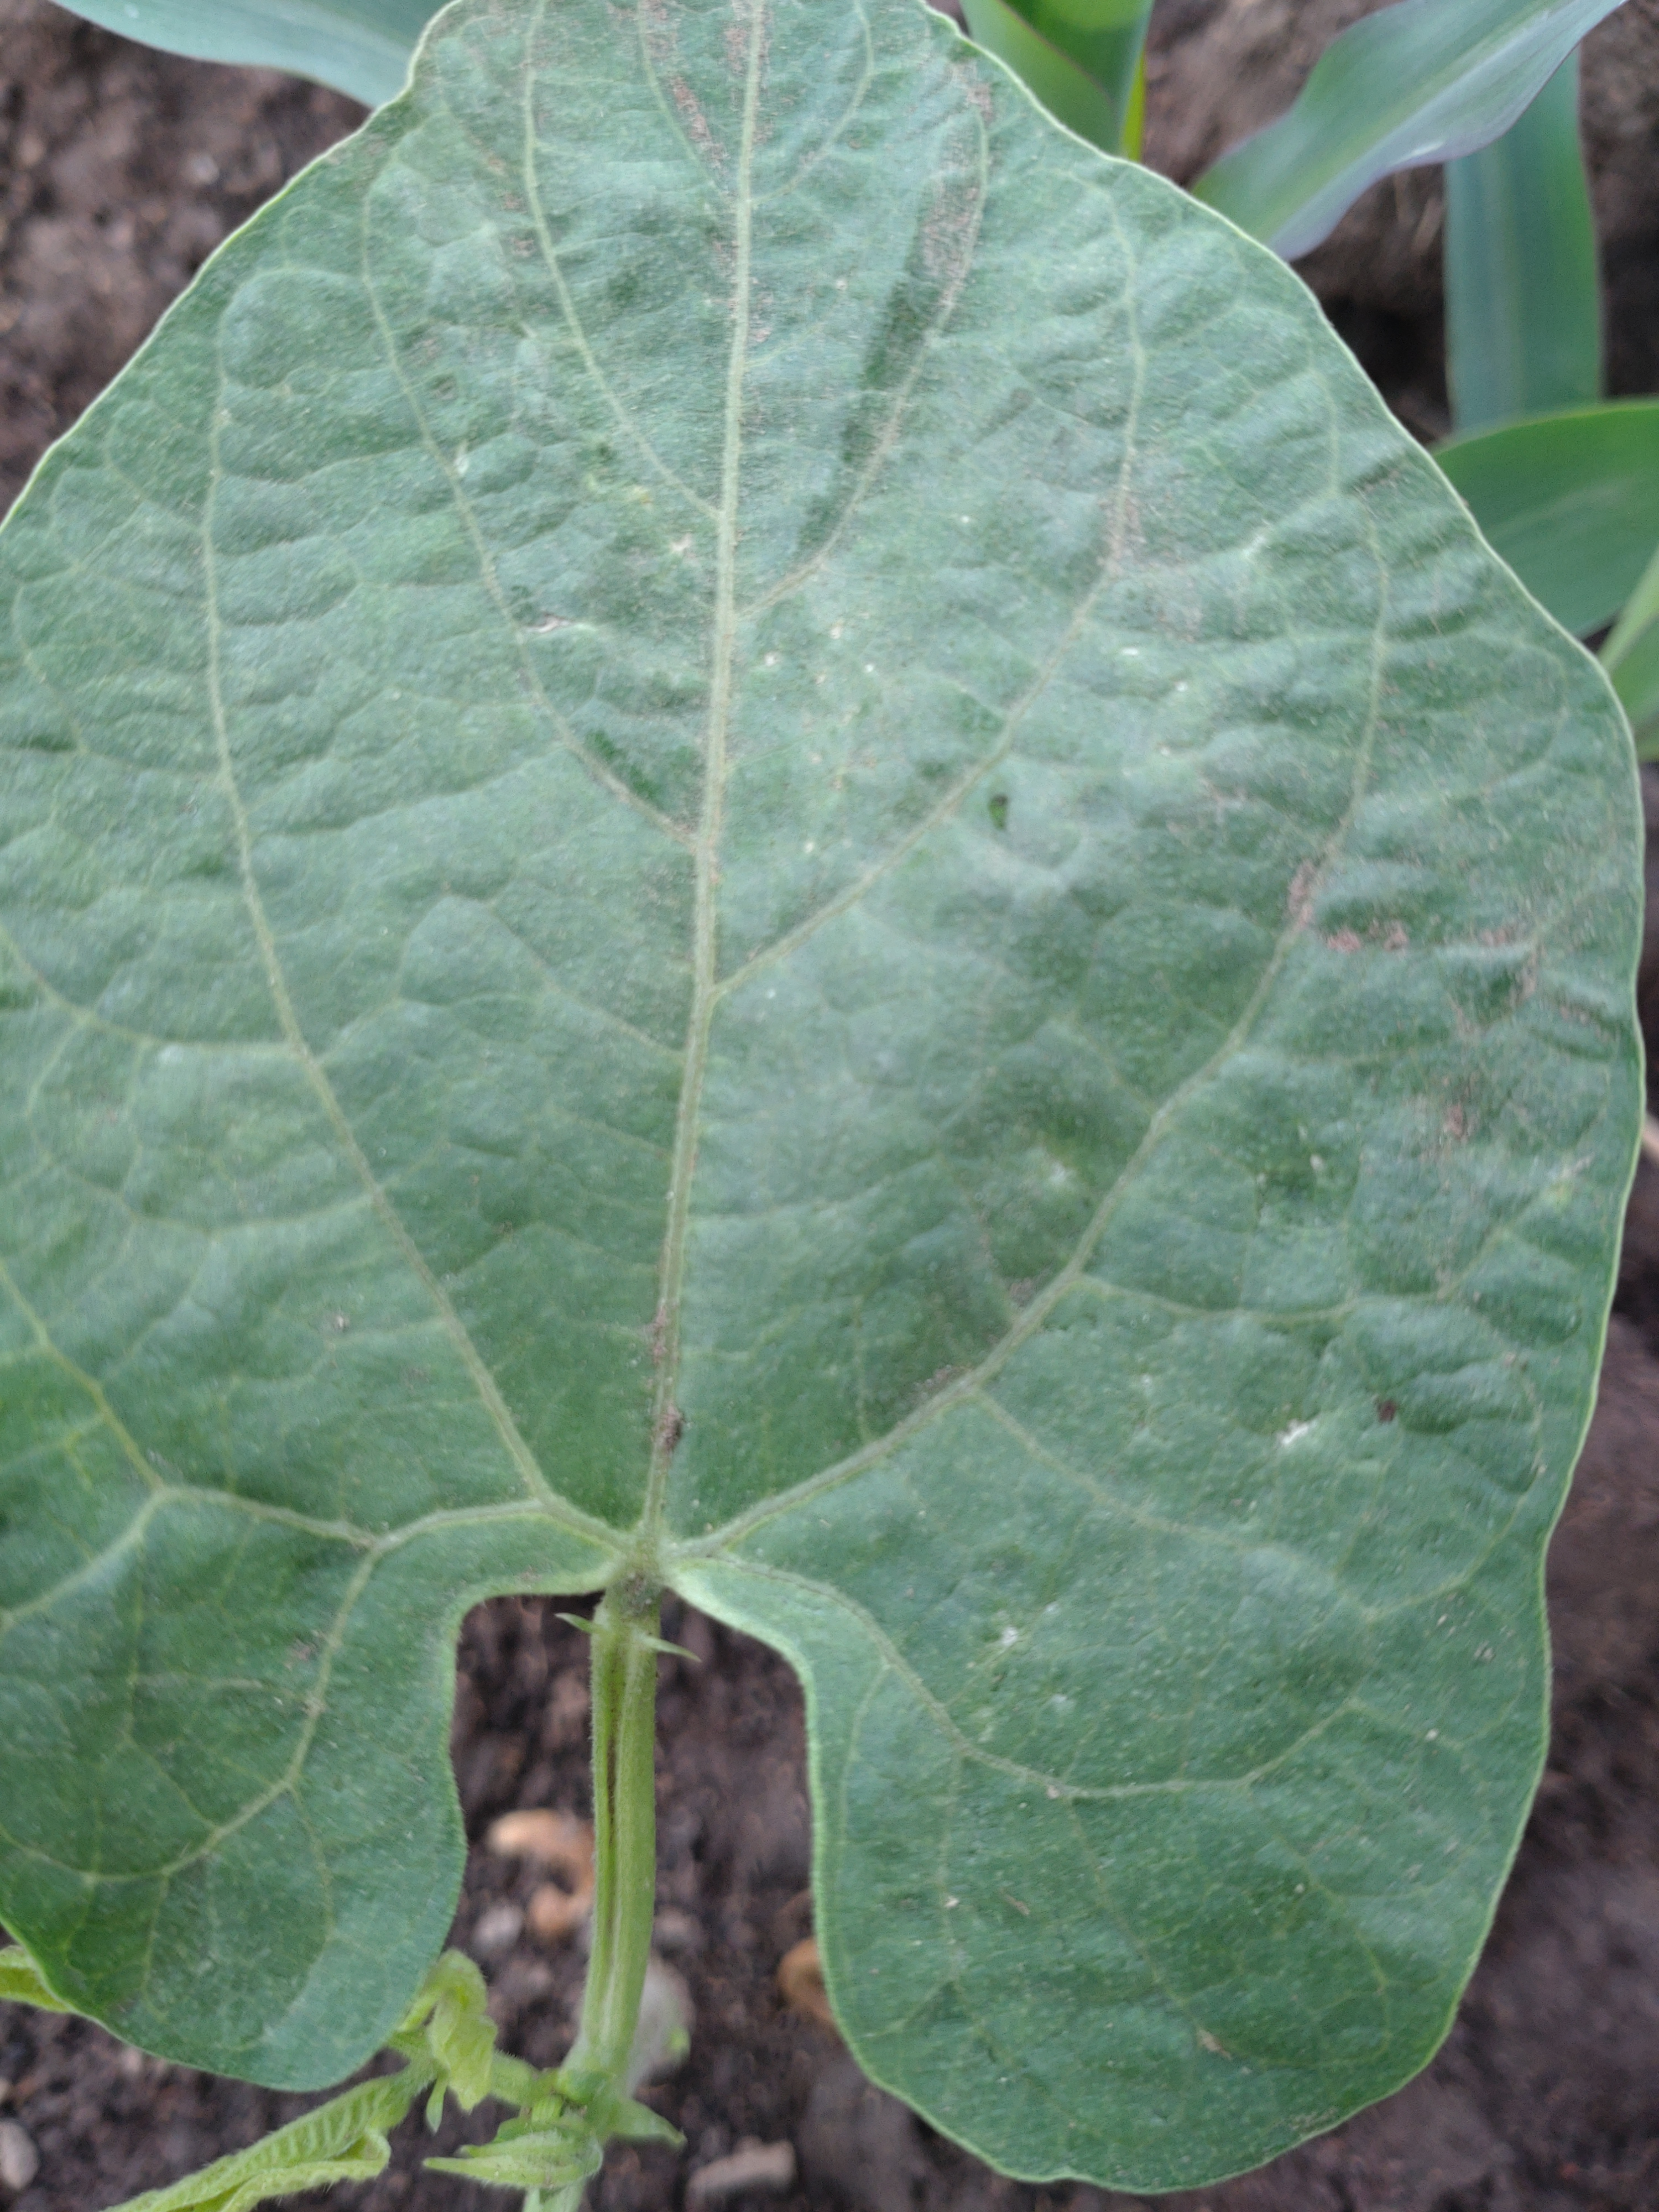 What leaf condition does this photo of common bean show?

healthy
